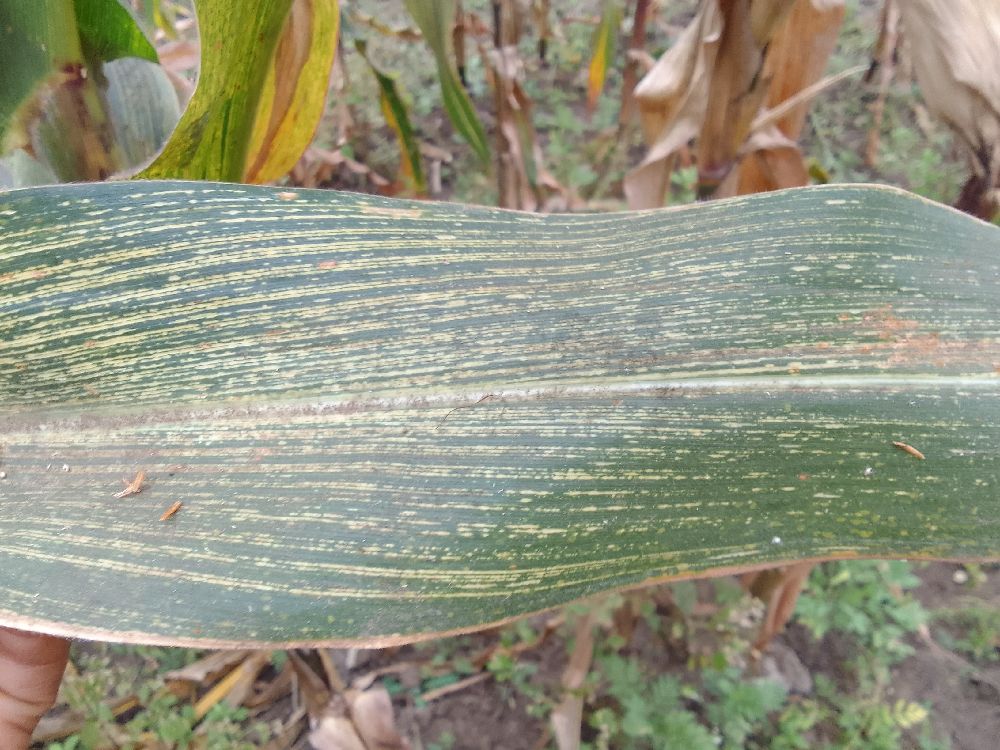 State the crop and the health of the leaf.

maize, maize streak virus
